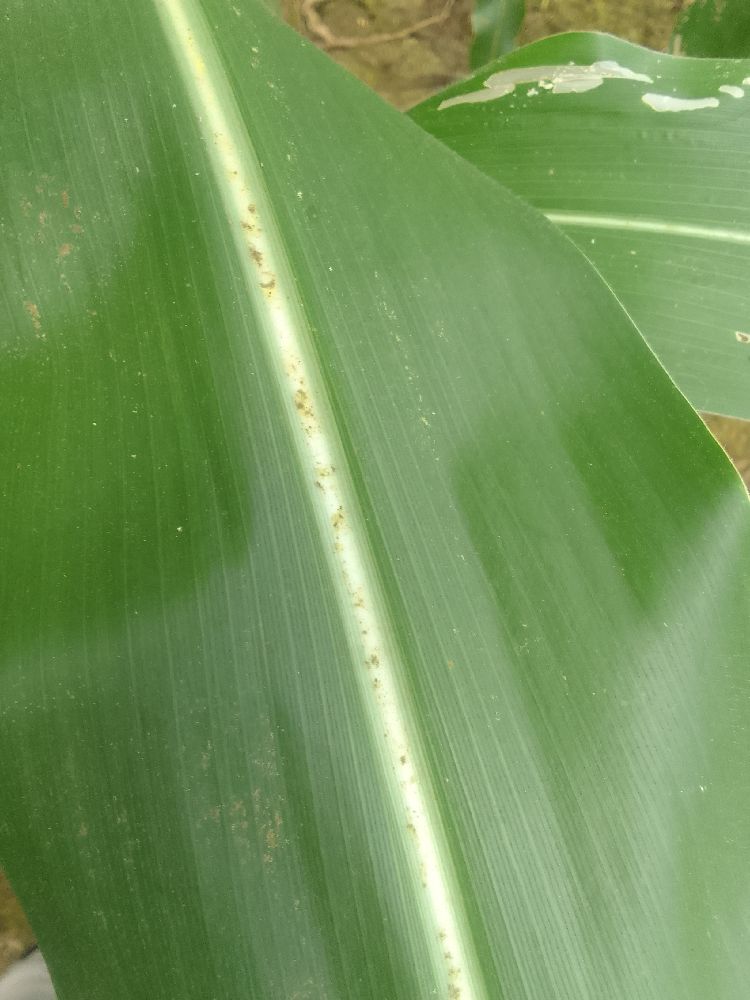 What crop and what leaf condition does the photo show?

maize, healthy
